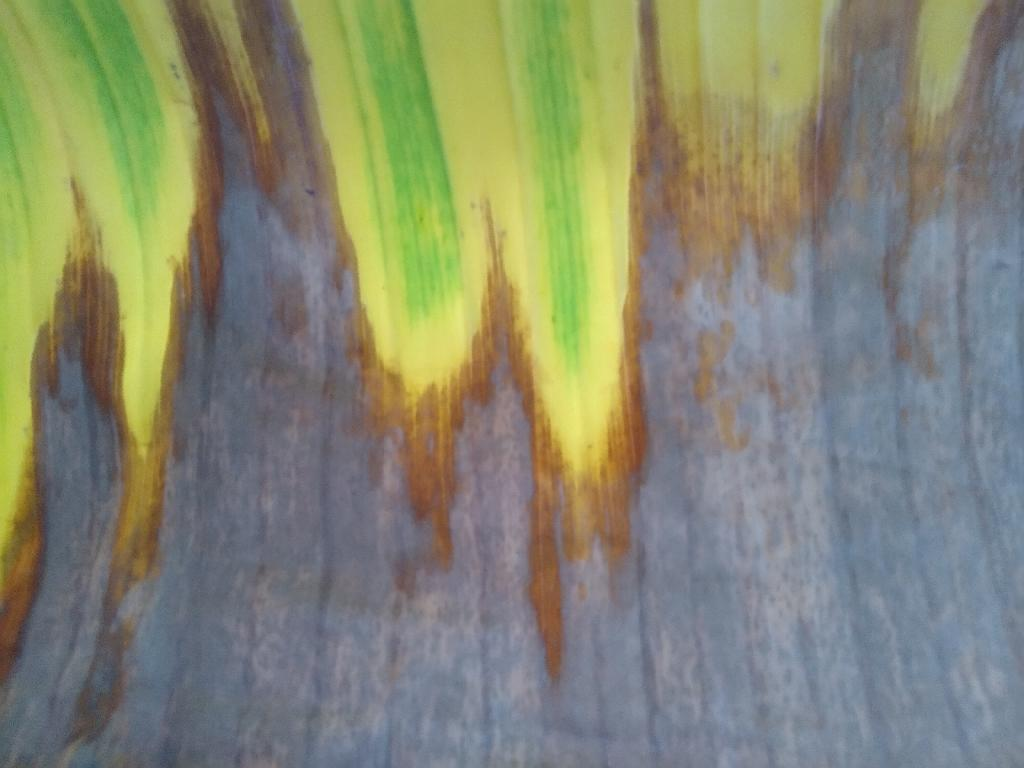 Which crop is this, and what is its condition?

banana, fusarium wilt race 1
